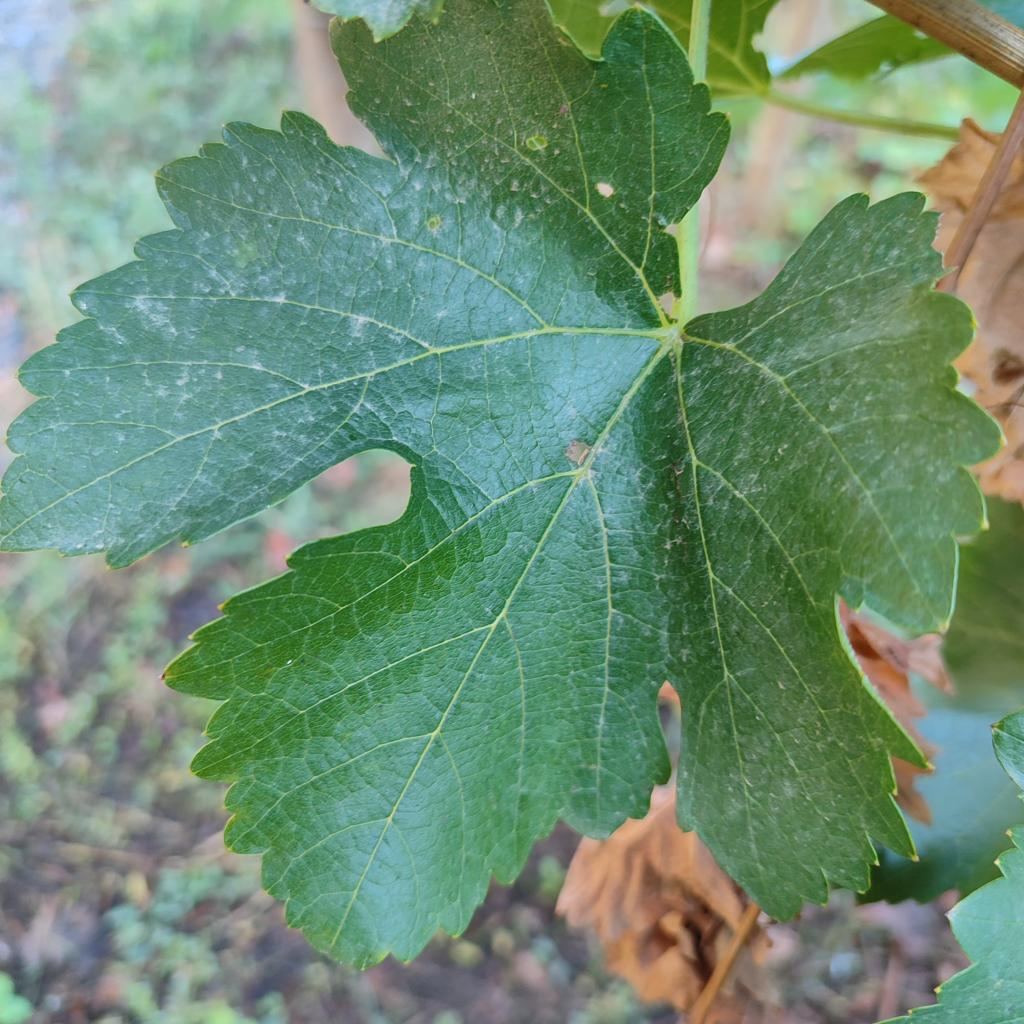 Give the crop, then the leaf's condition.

grapevine, powdery mildew
